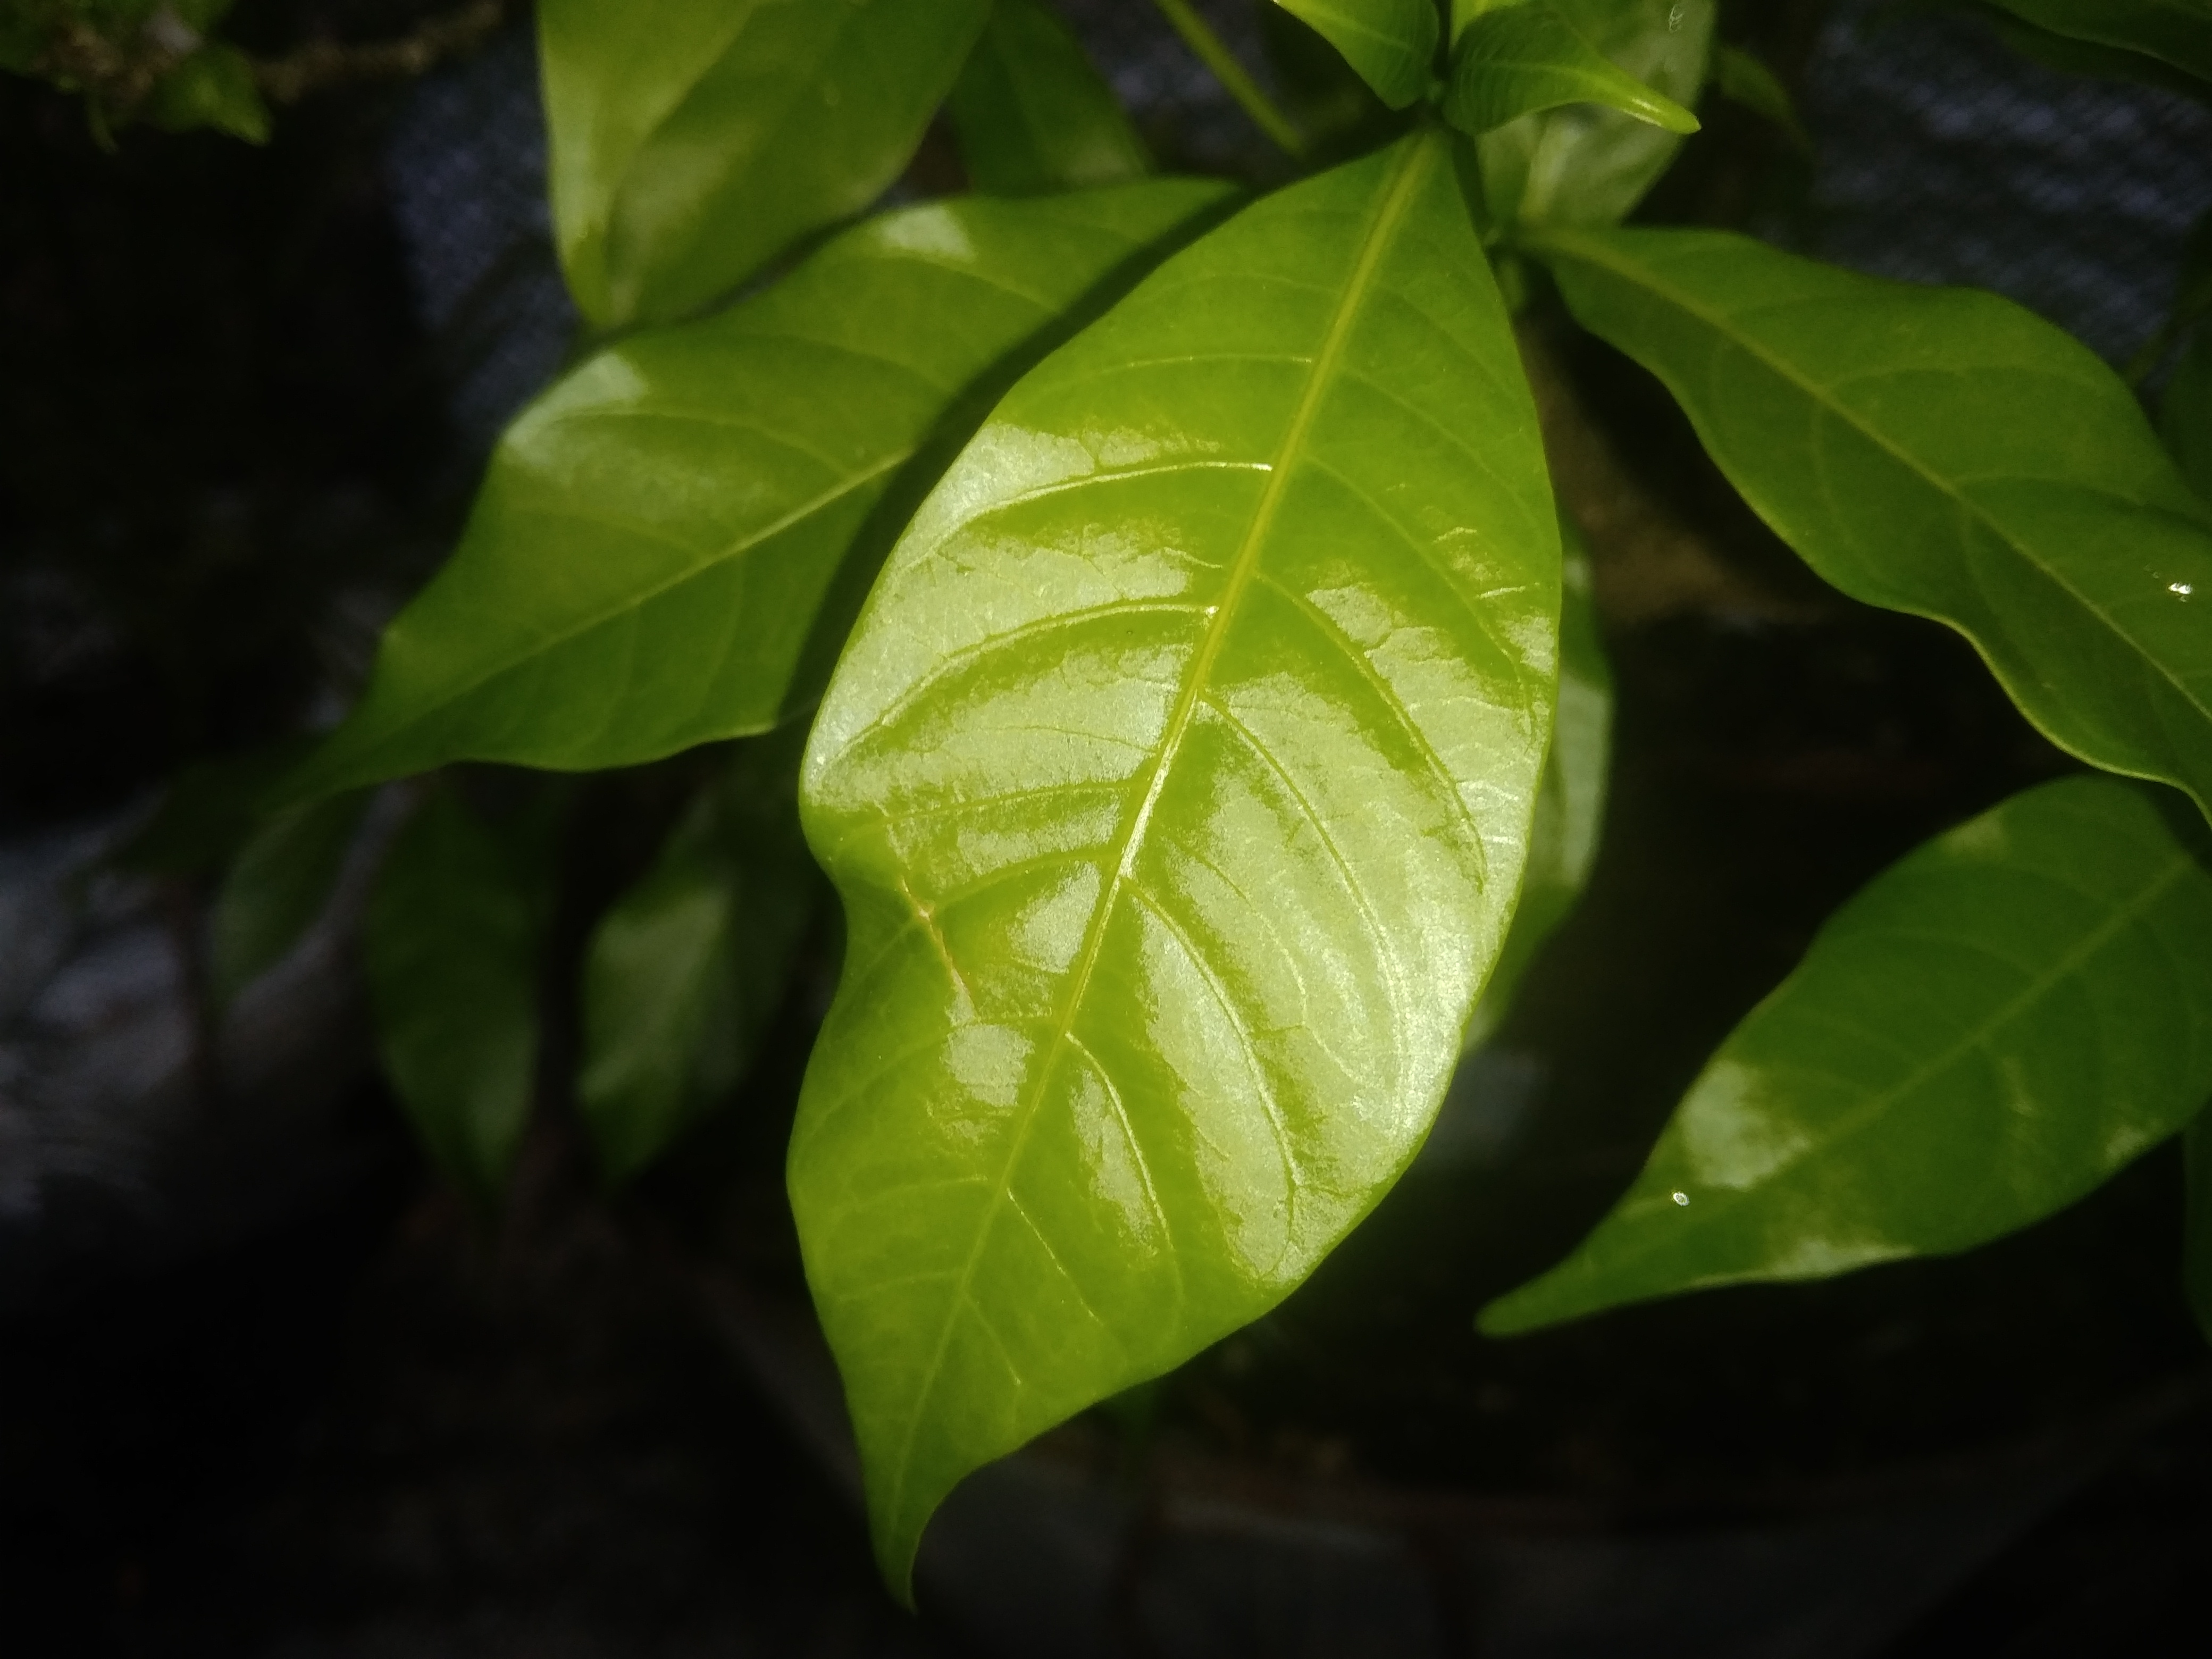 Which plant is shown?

togor
